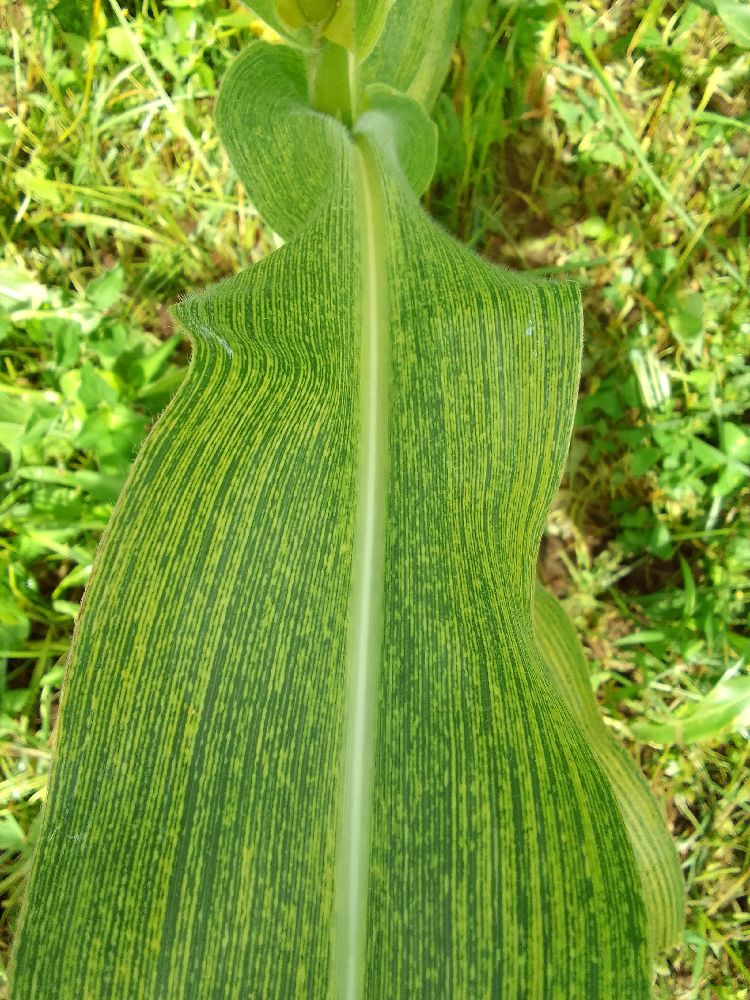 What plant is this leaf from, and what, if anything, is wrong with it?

maize, maize streak virus
